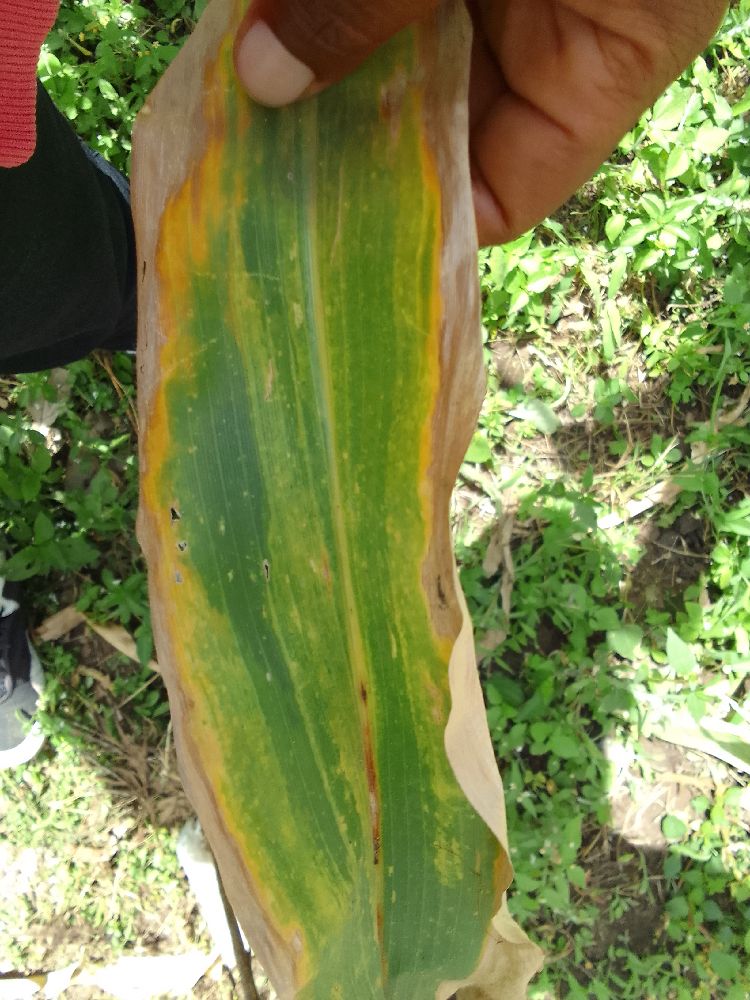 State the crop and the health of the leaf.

maize, maize lethal necrosis
